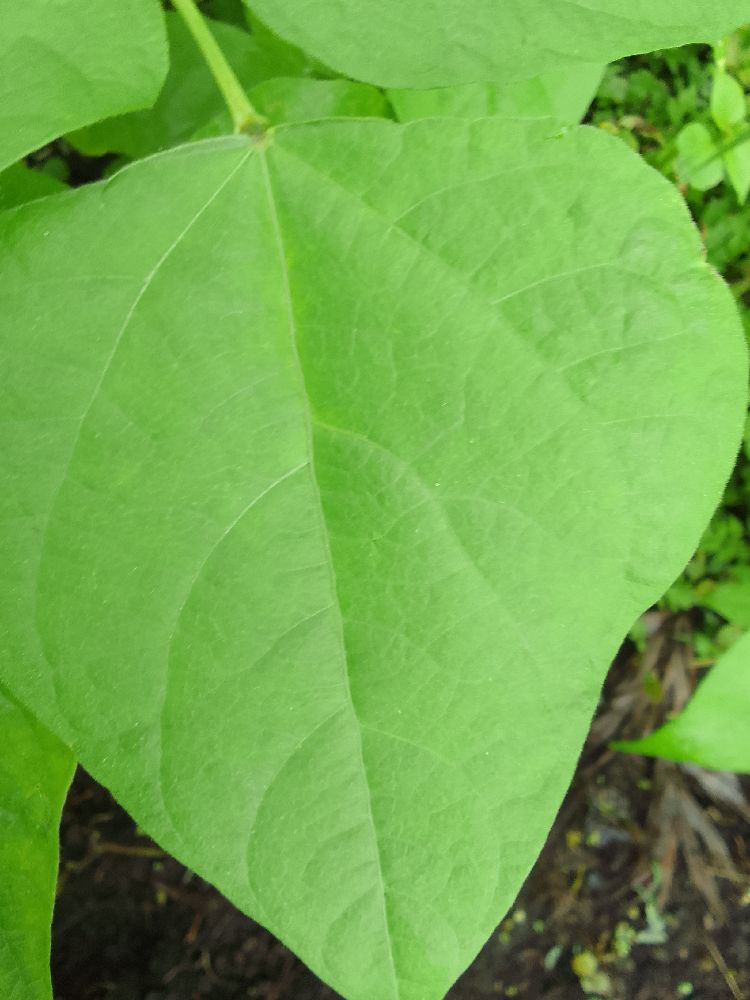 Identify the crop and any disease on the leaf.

common bean, healthy
